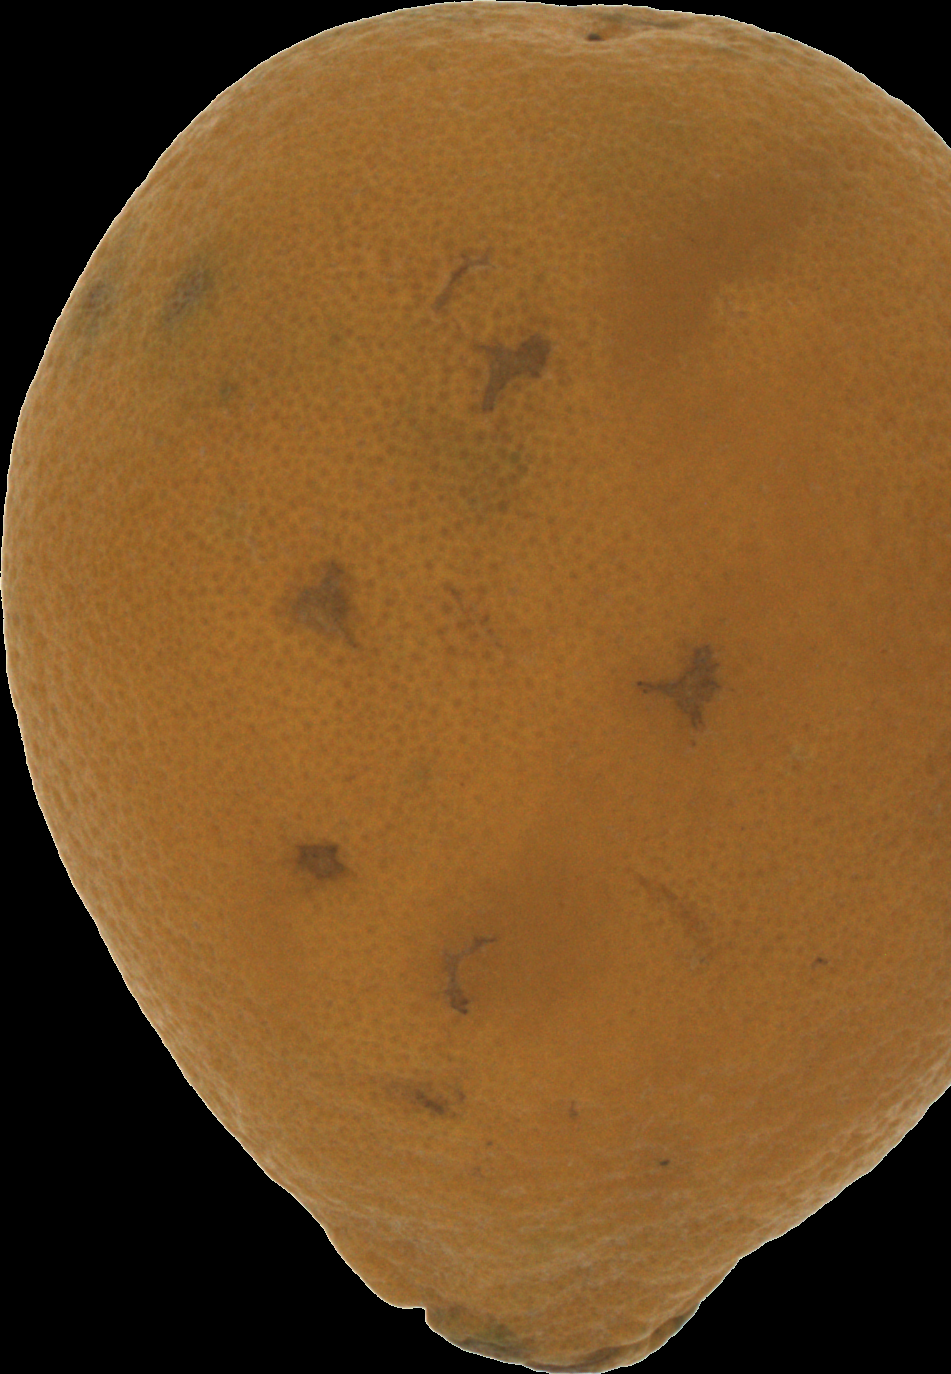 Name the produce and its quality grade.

orange, bad
